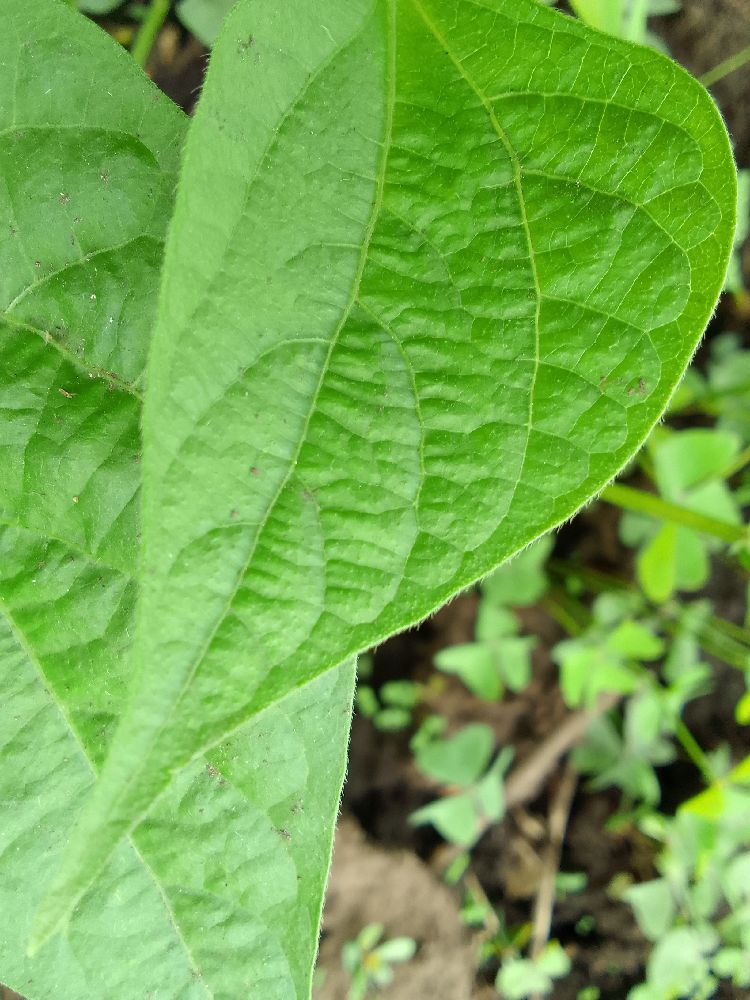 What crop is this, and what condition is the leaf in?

common bean, healthy
